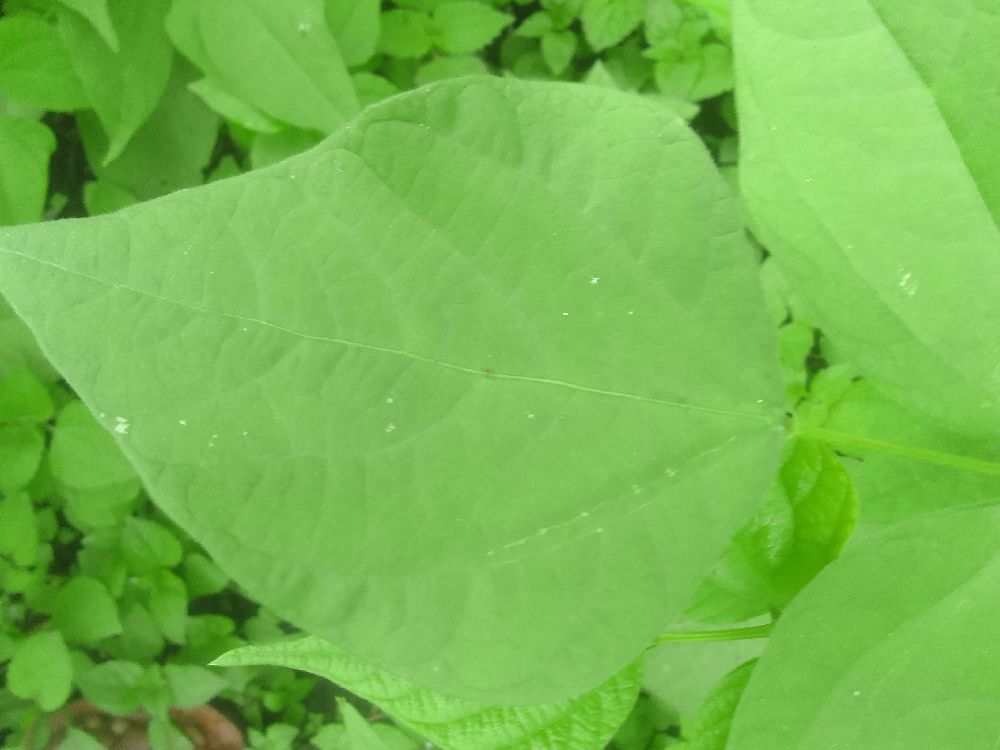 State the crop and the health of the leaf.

common bean, healthy
